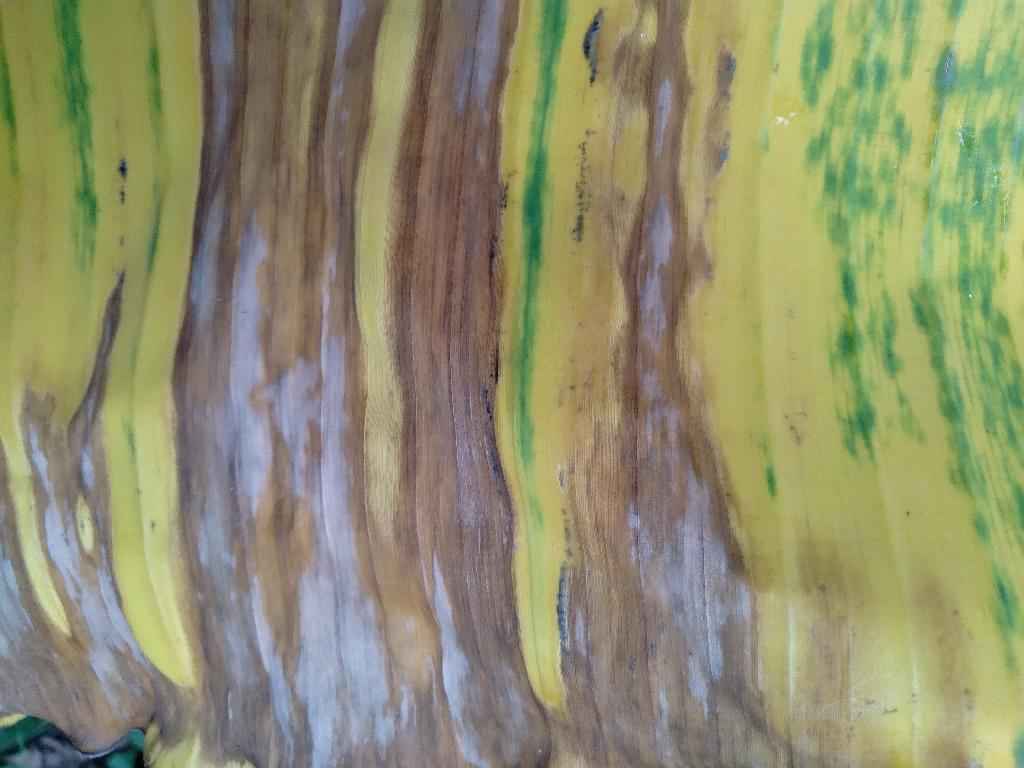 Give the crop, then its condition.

banana, fusarium wilt race 1
